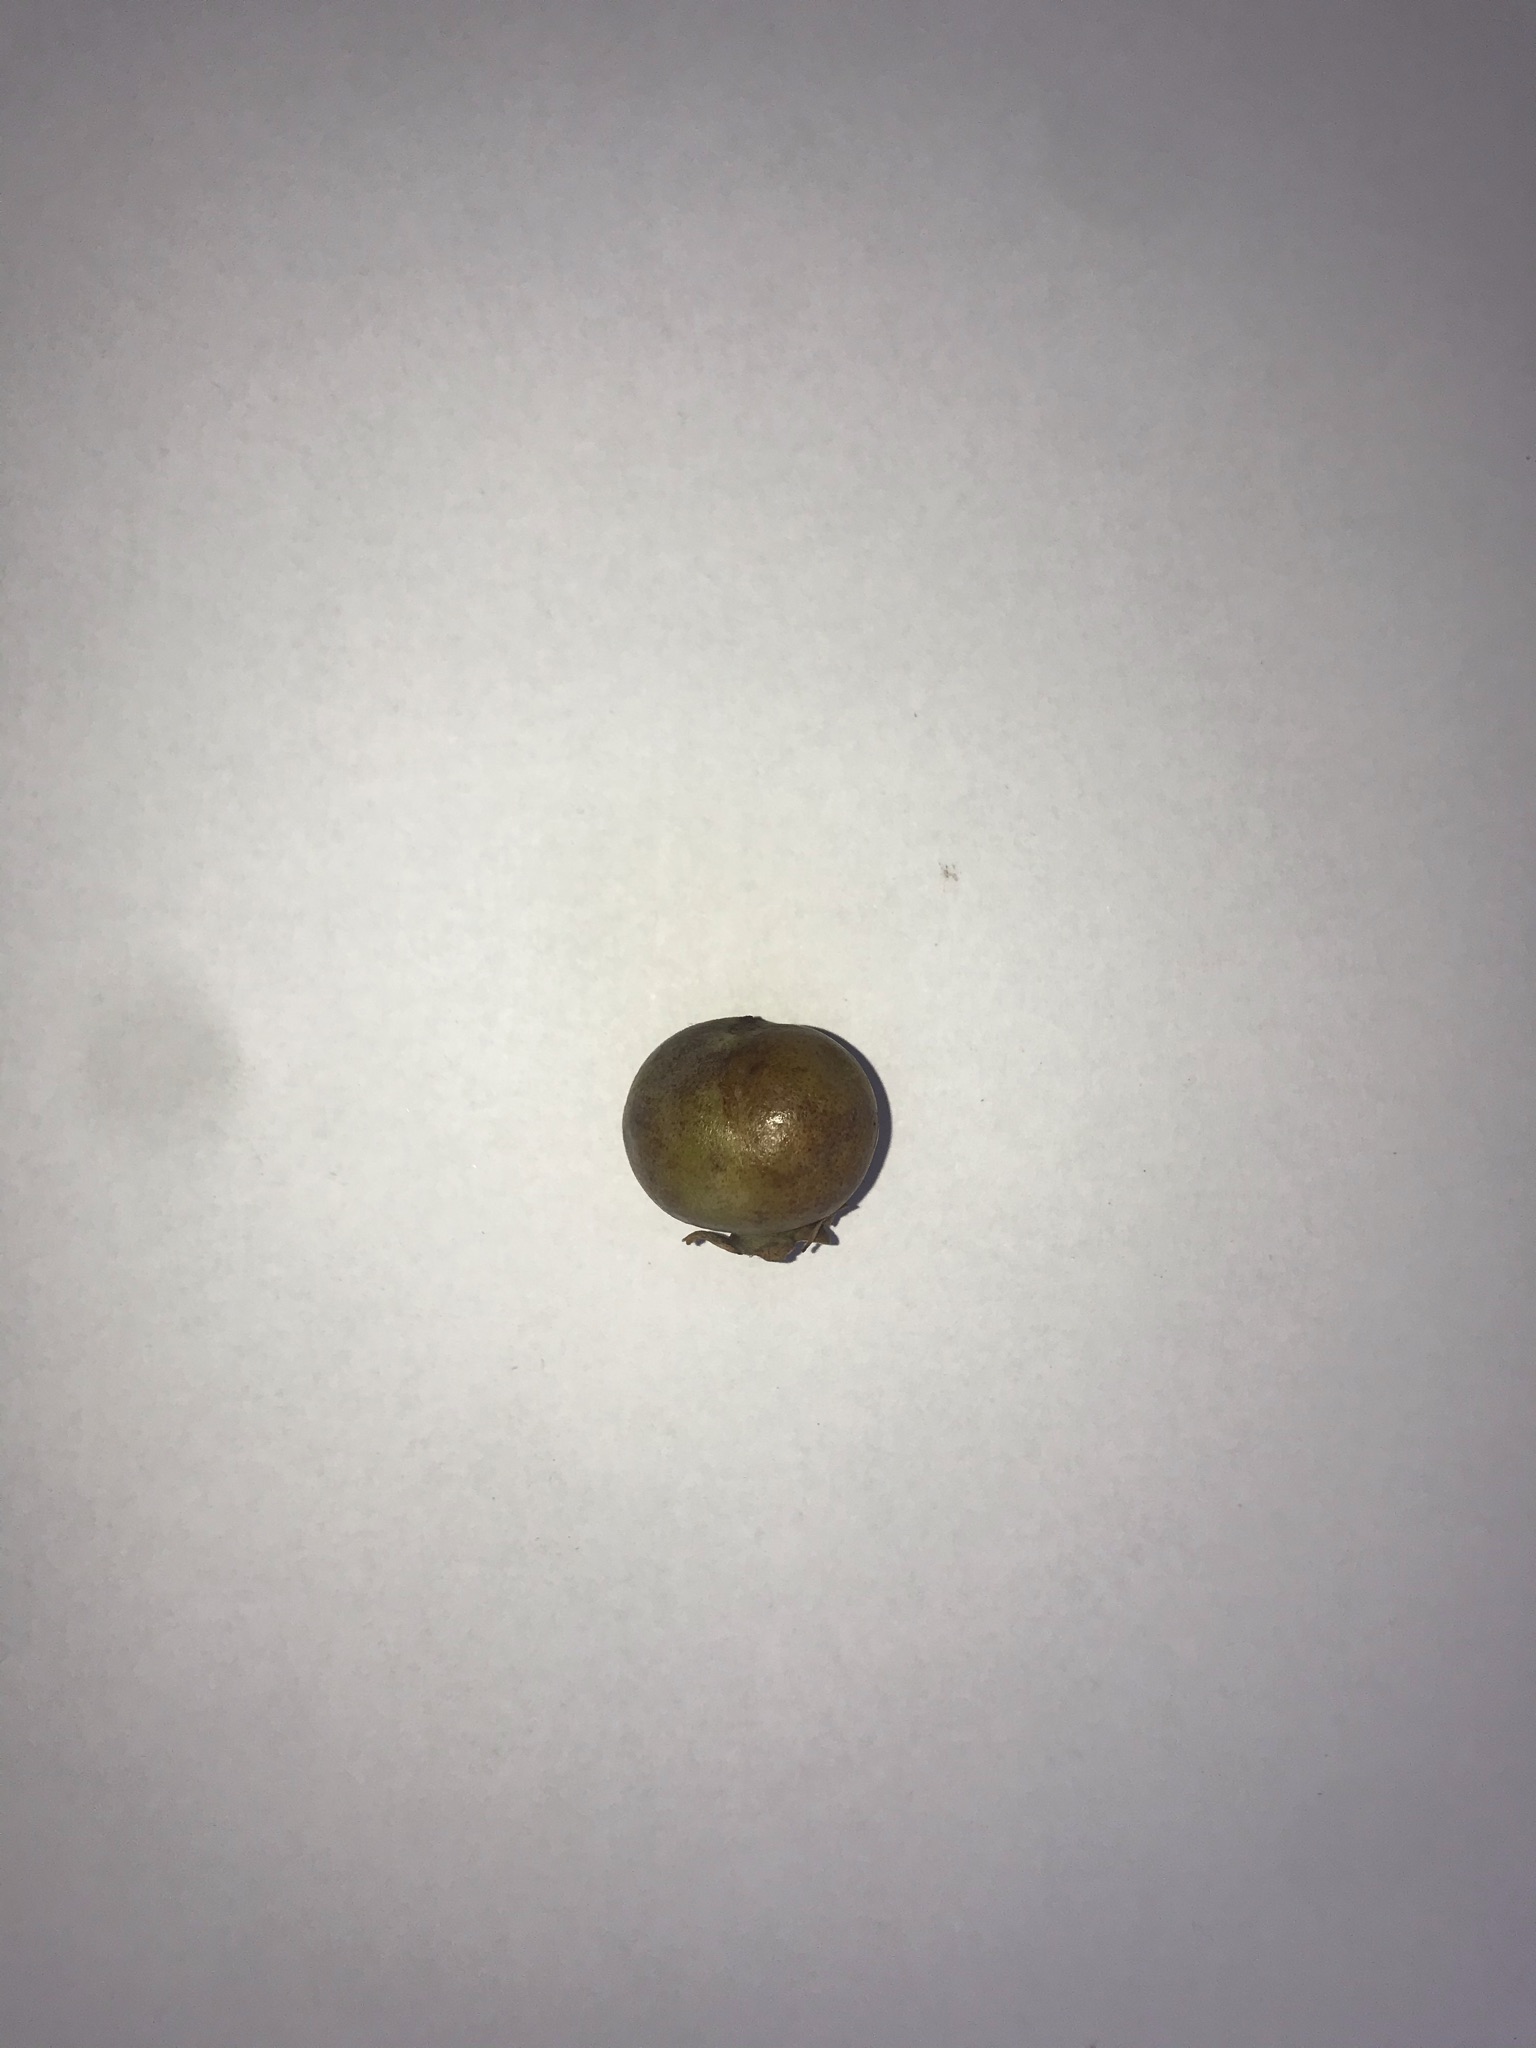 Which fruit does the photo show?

gabiroba
